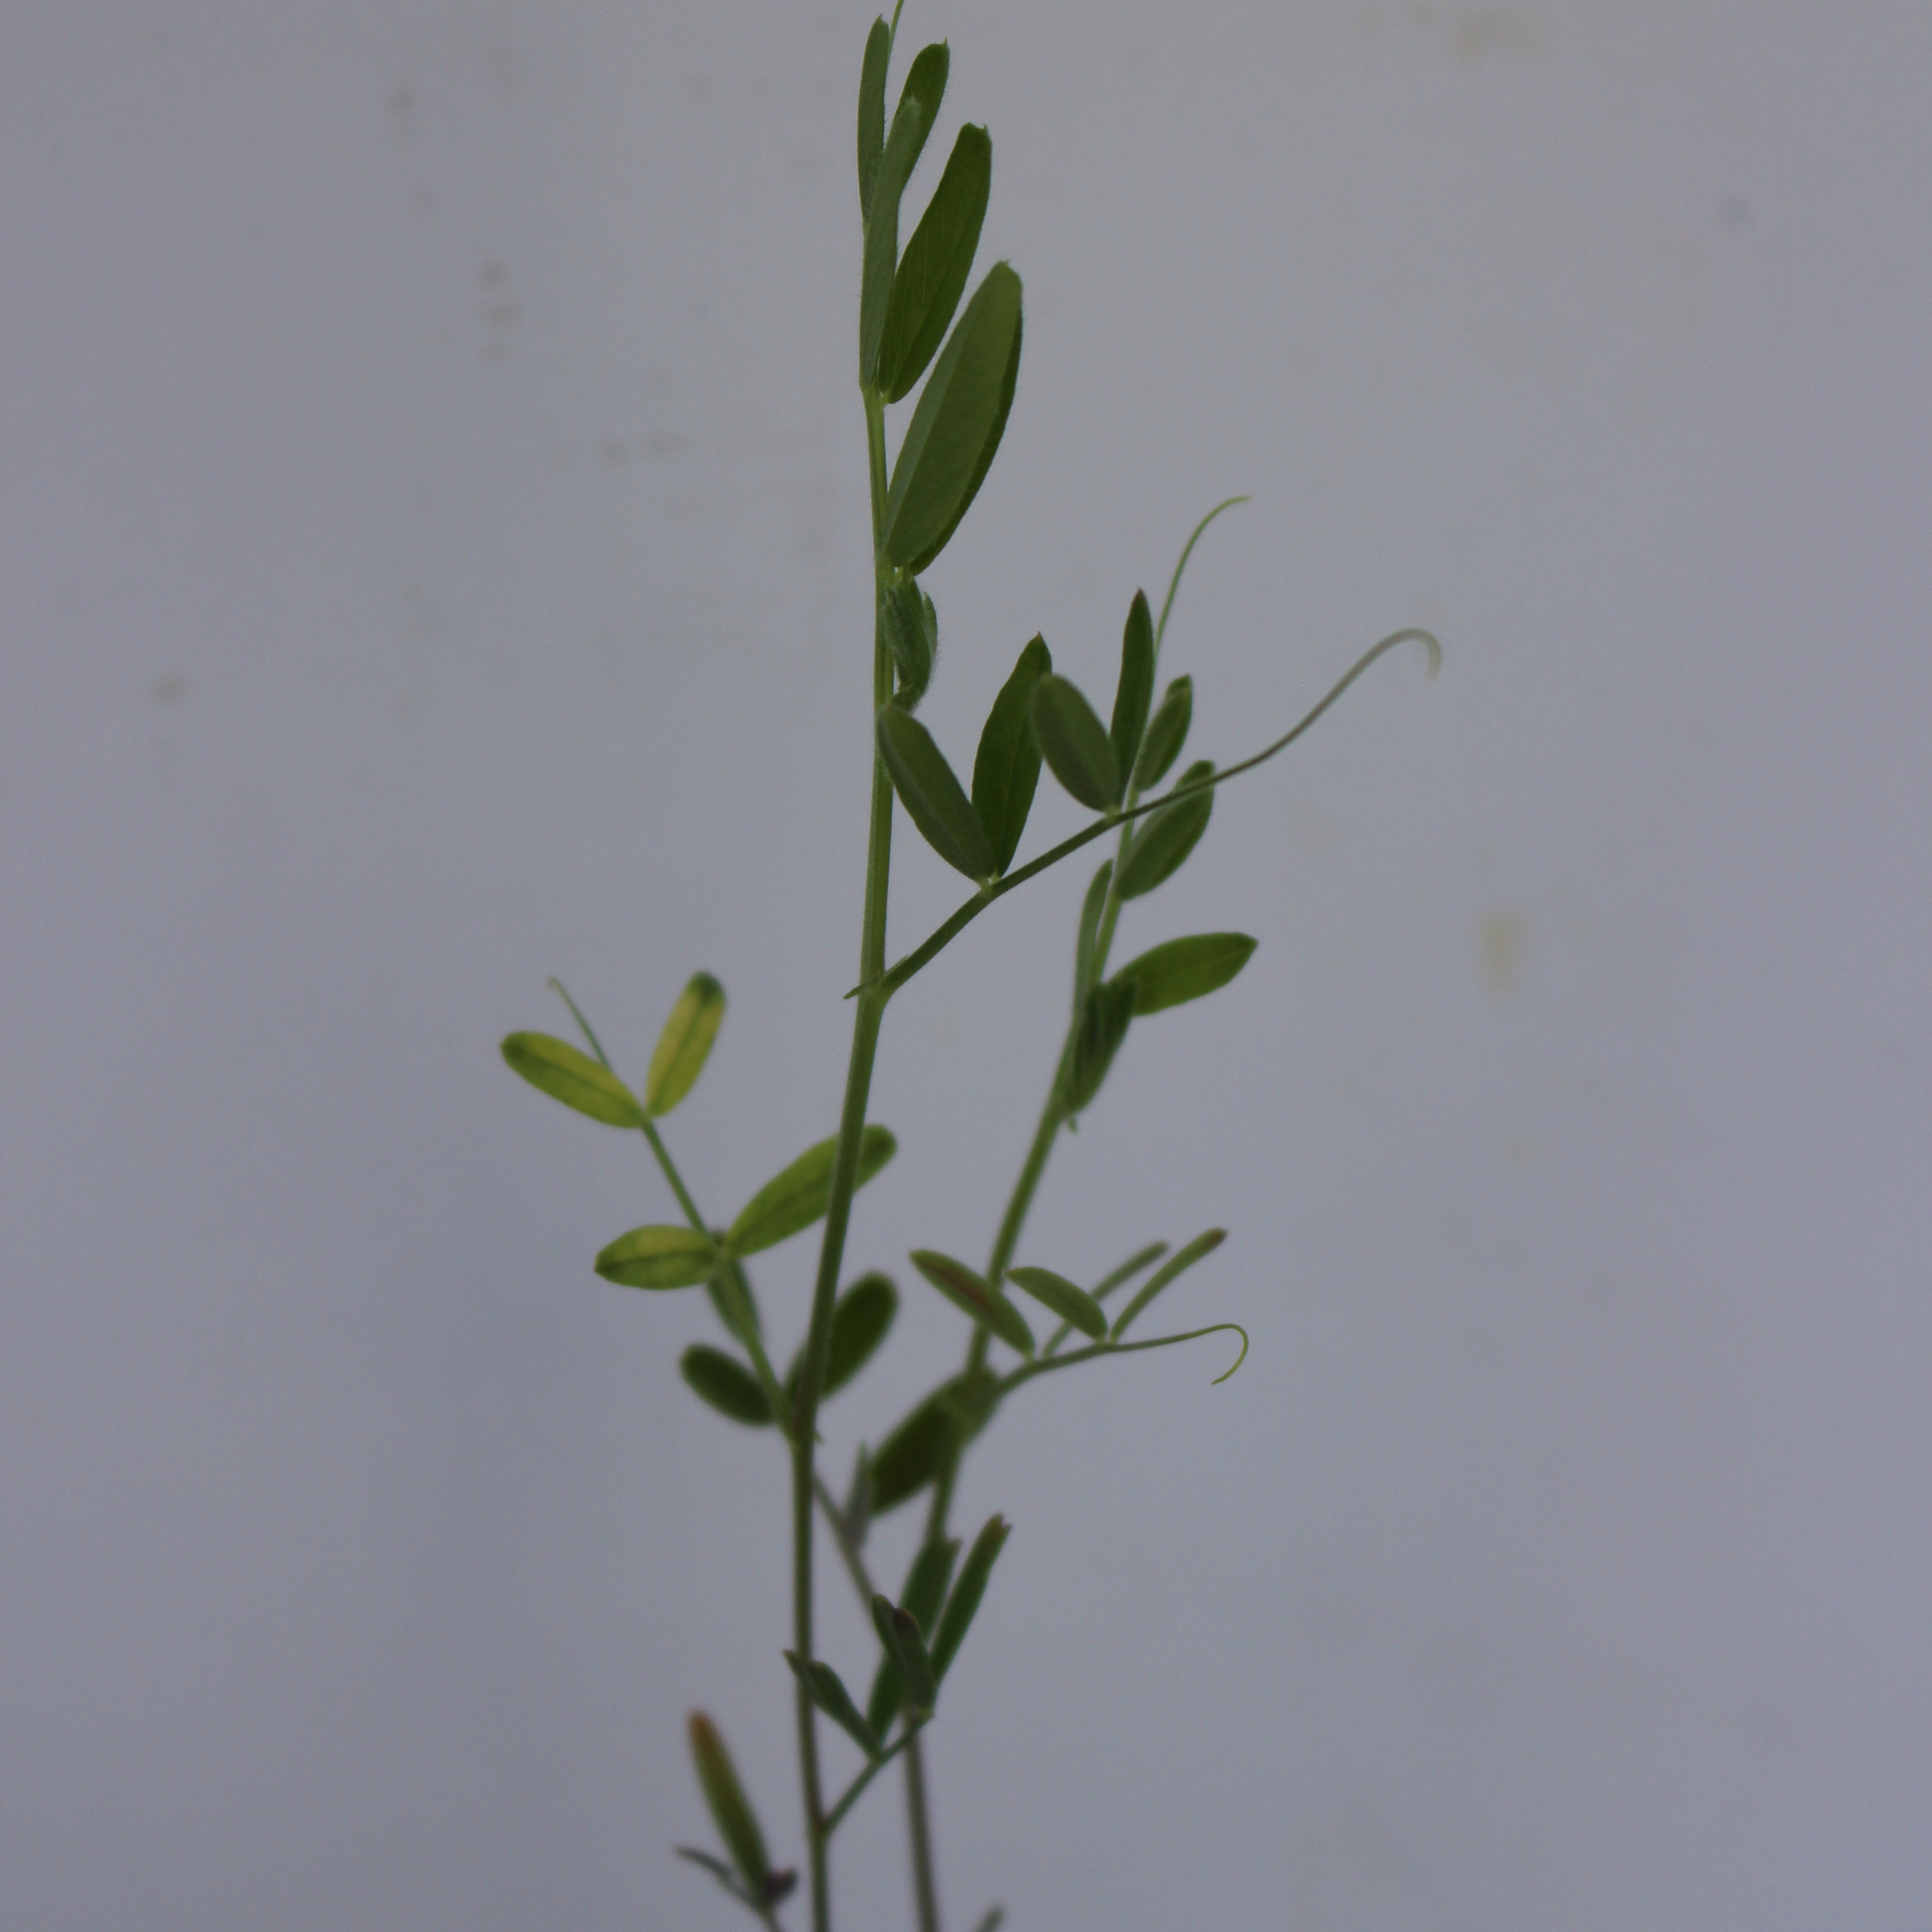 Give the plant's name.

Vicia sativa
